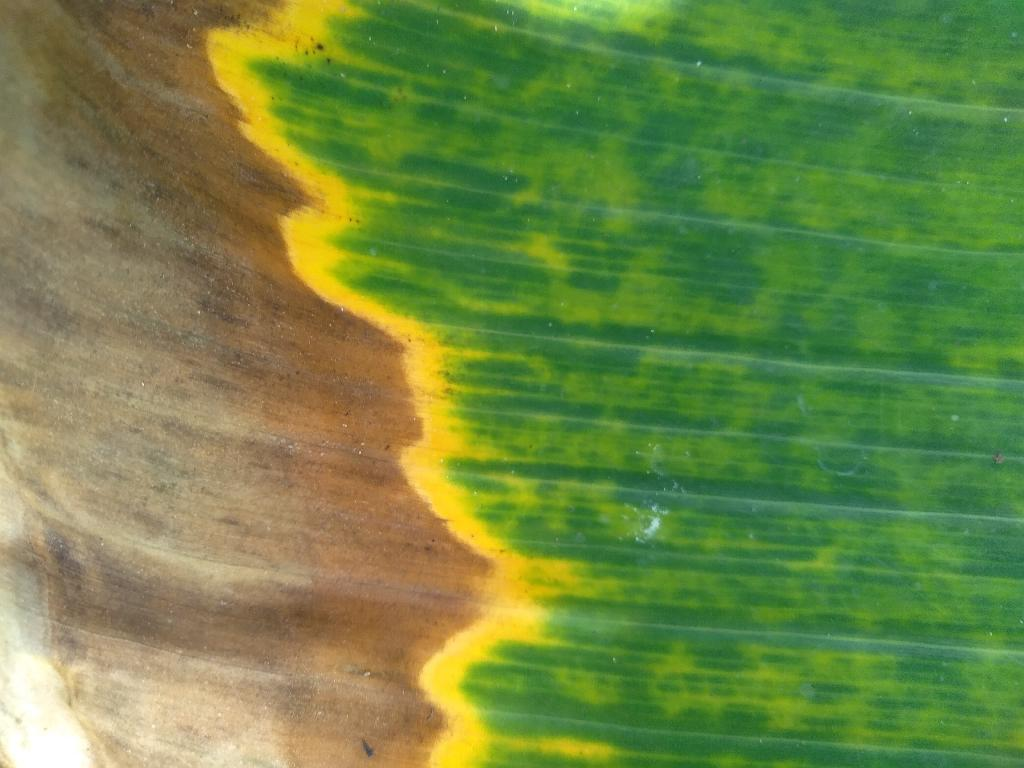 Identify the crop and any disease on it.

banana, fusarium wilt race 1
